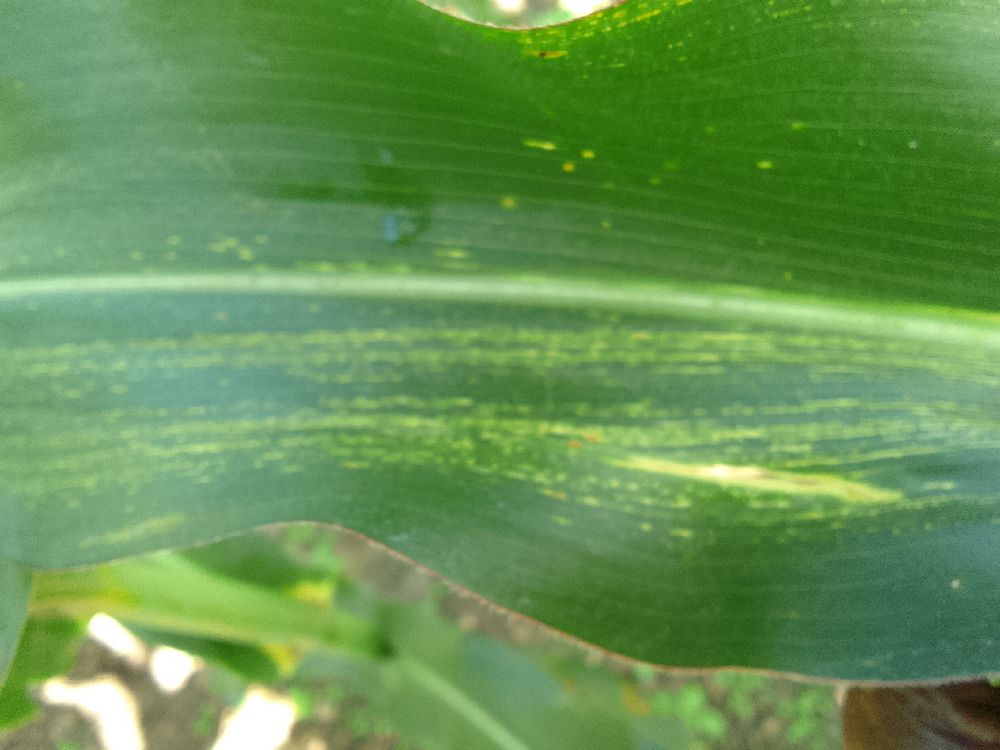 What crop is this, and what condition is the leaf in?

maize, maize streak virus
